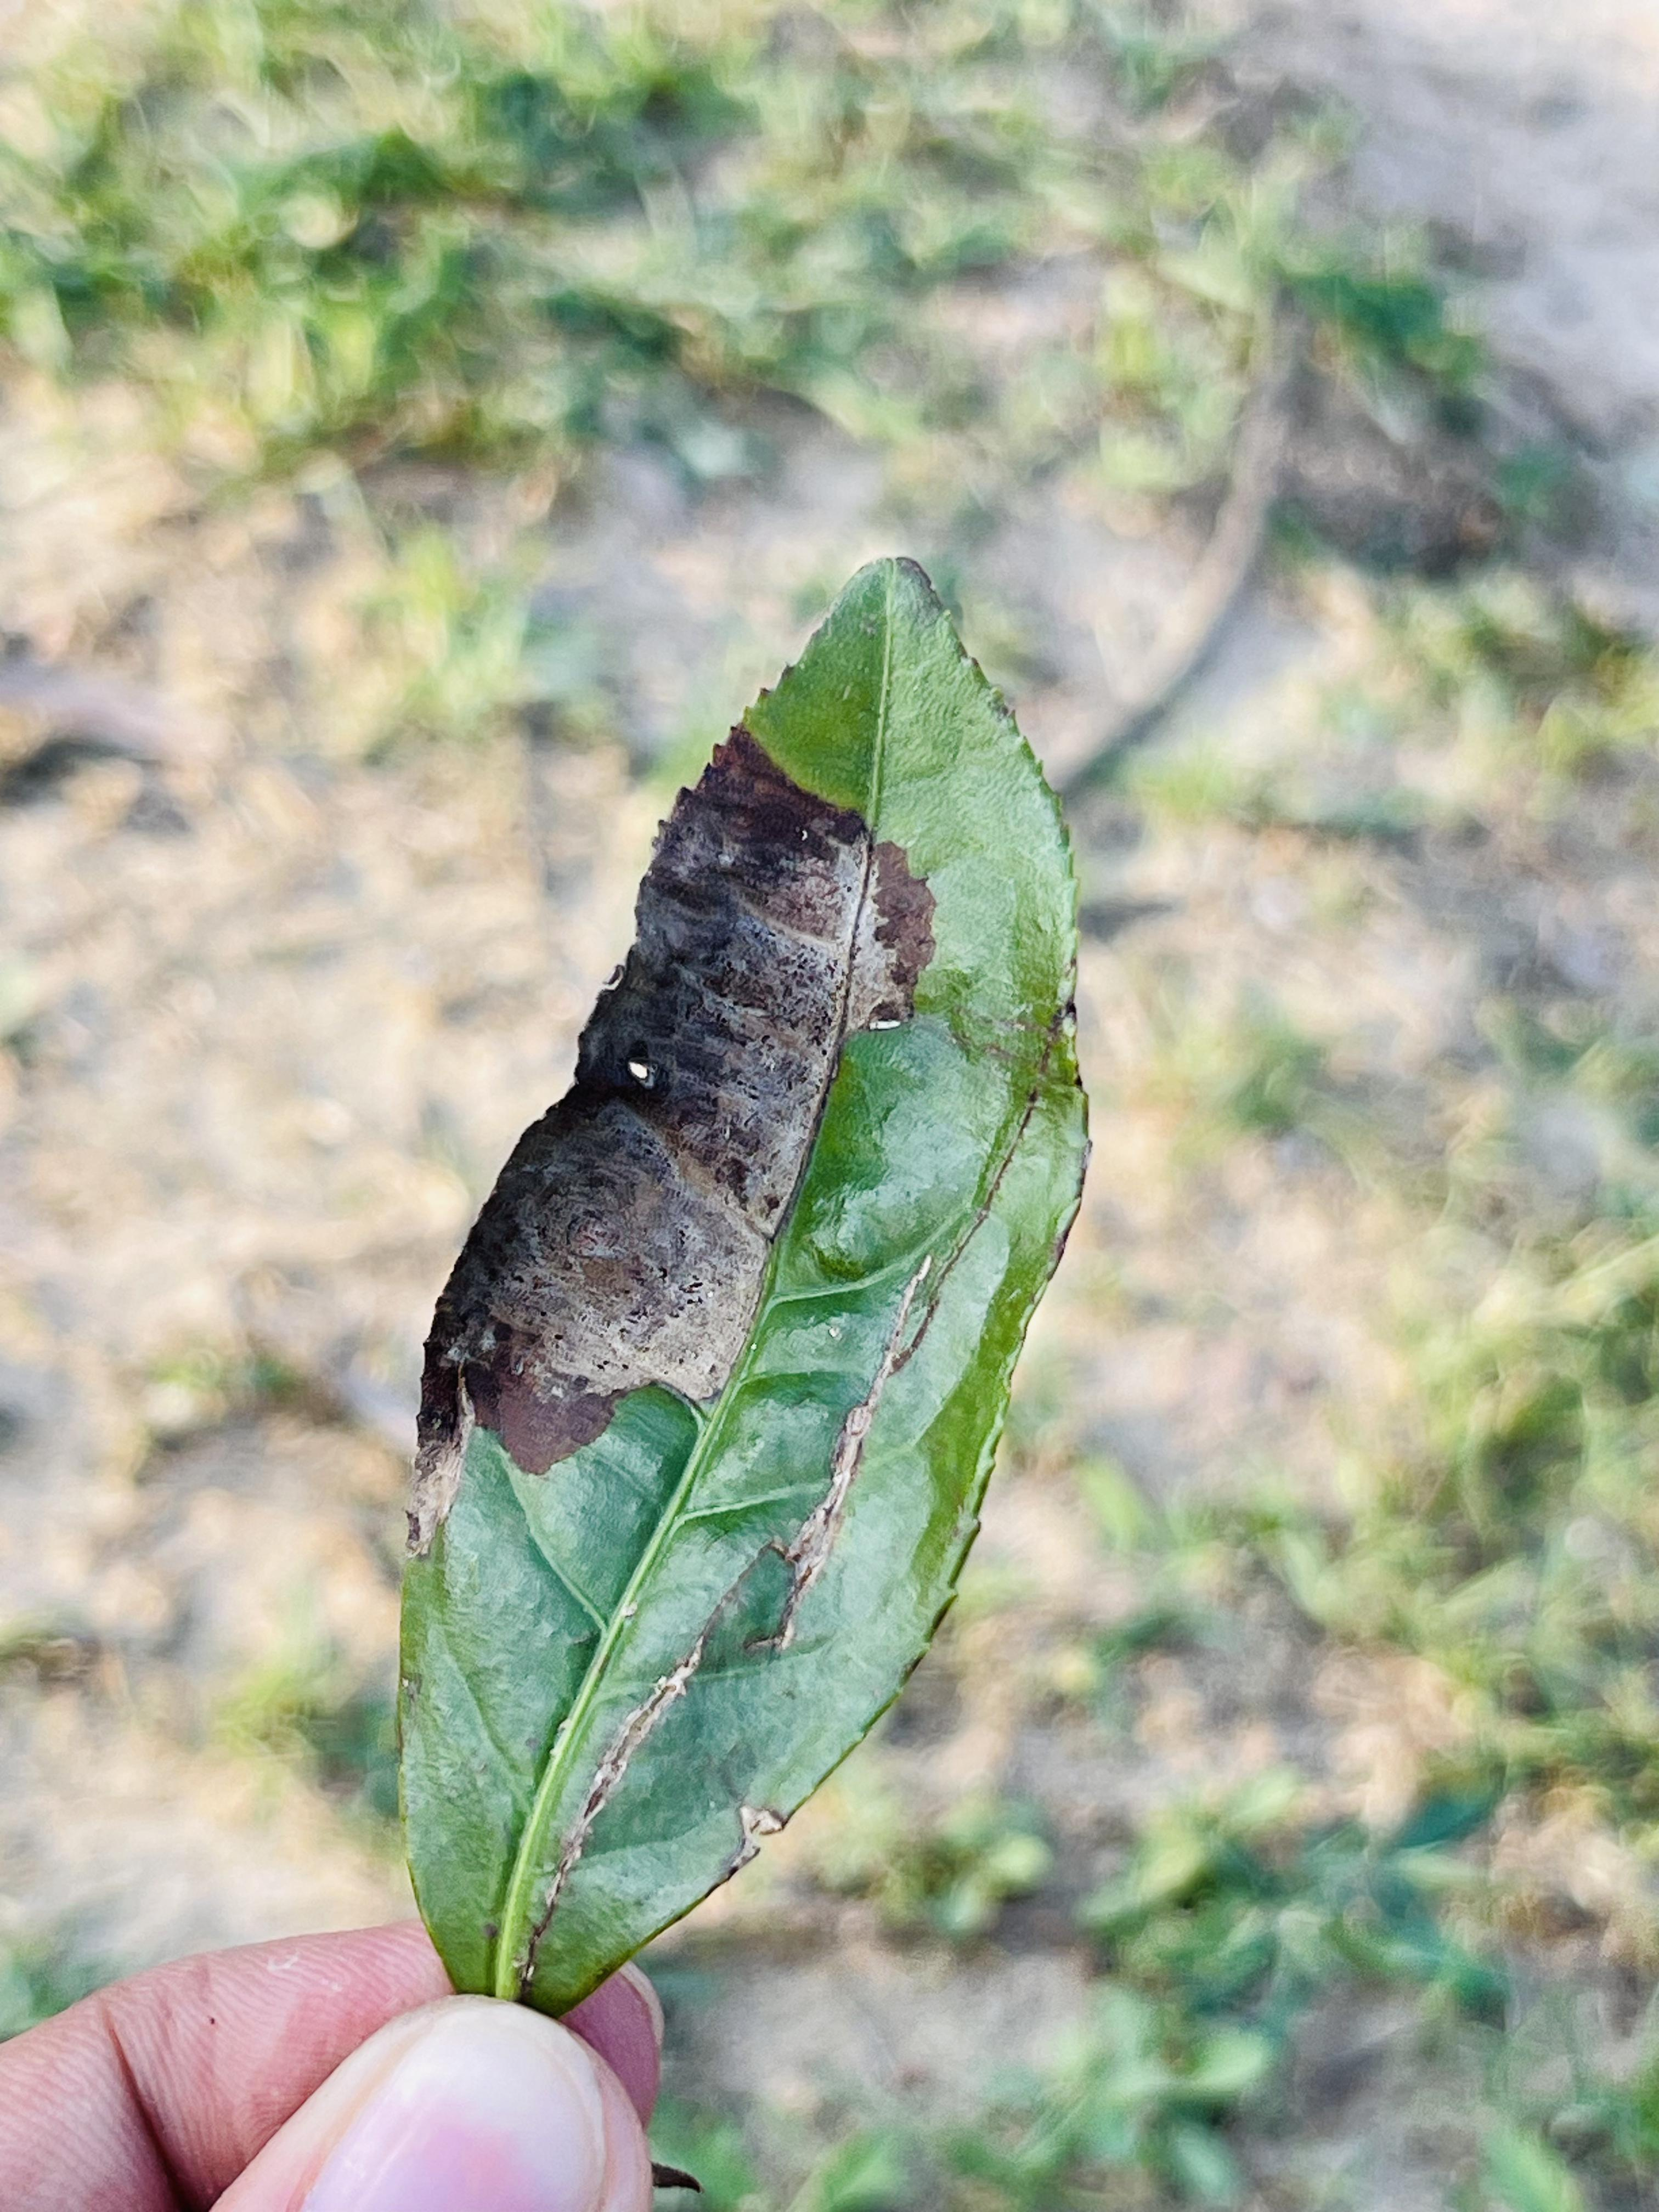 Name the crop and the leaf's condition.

tea, blight
